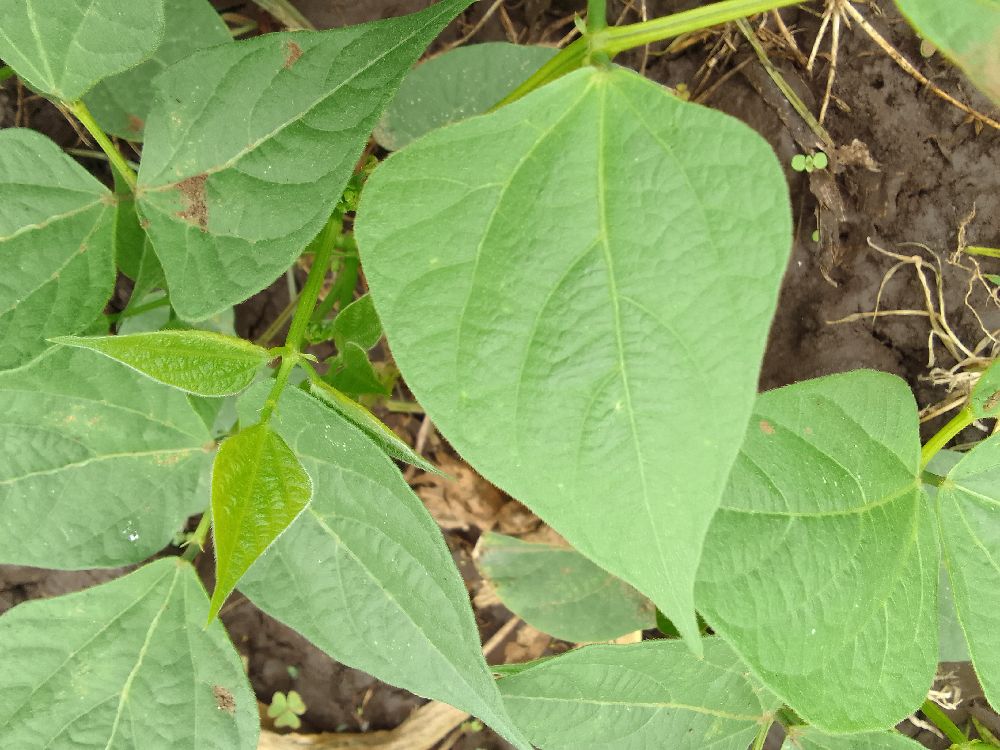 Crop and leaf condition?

common bean, healthy
